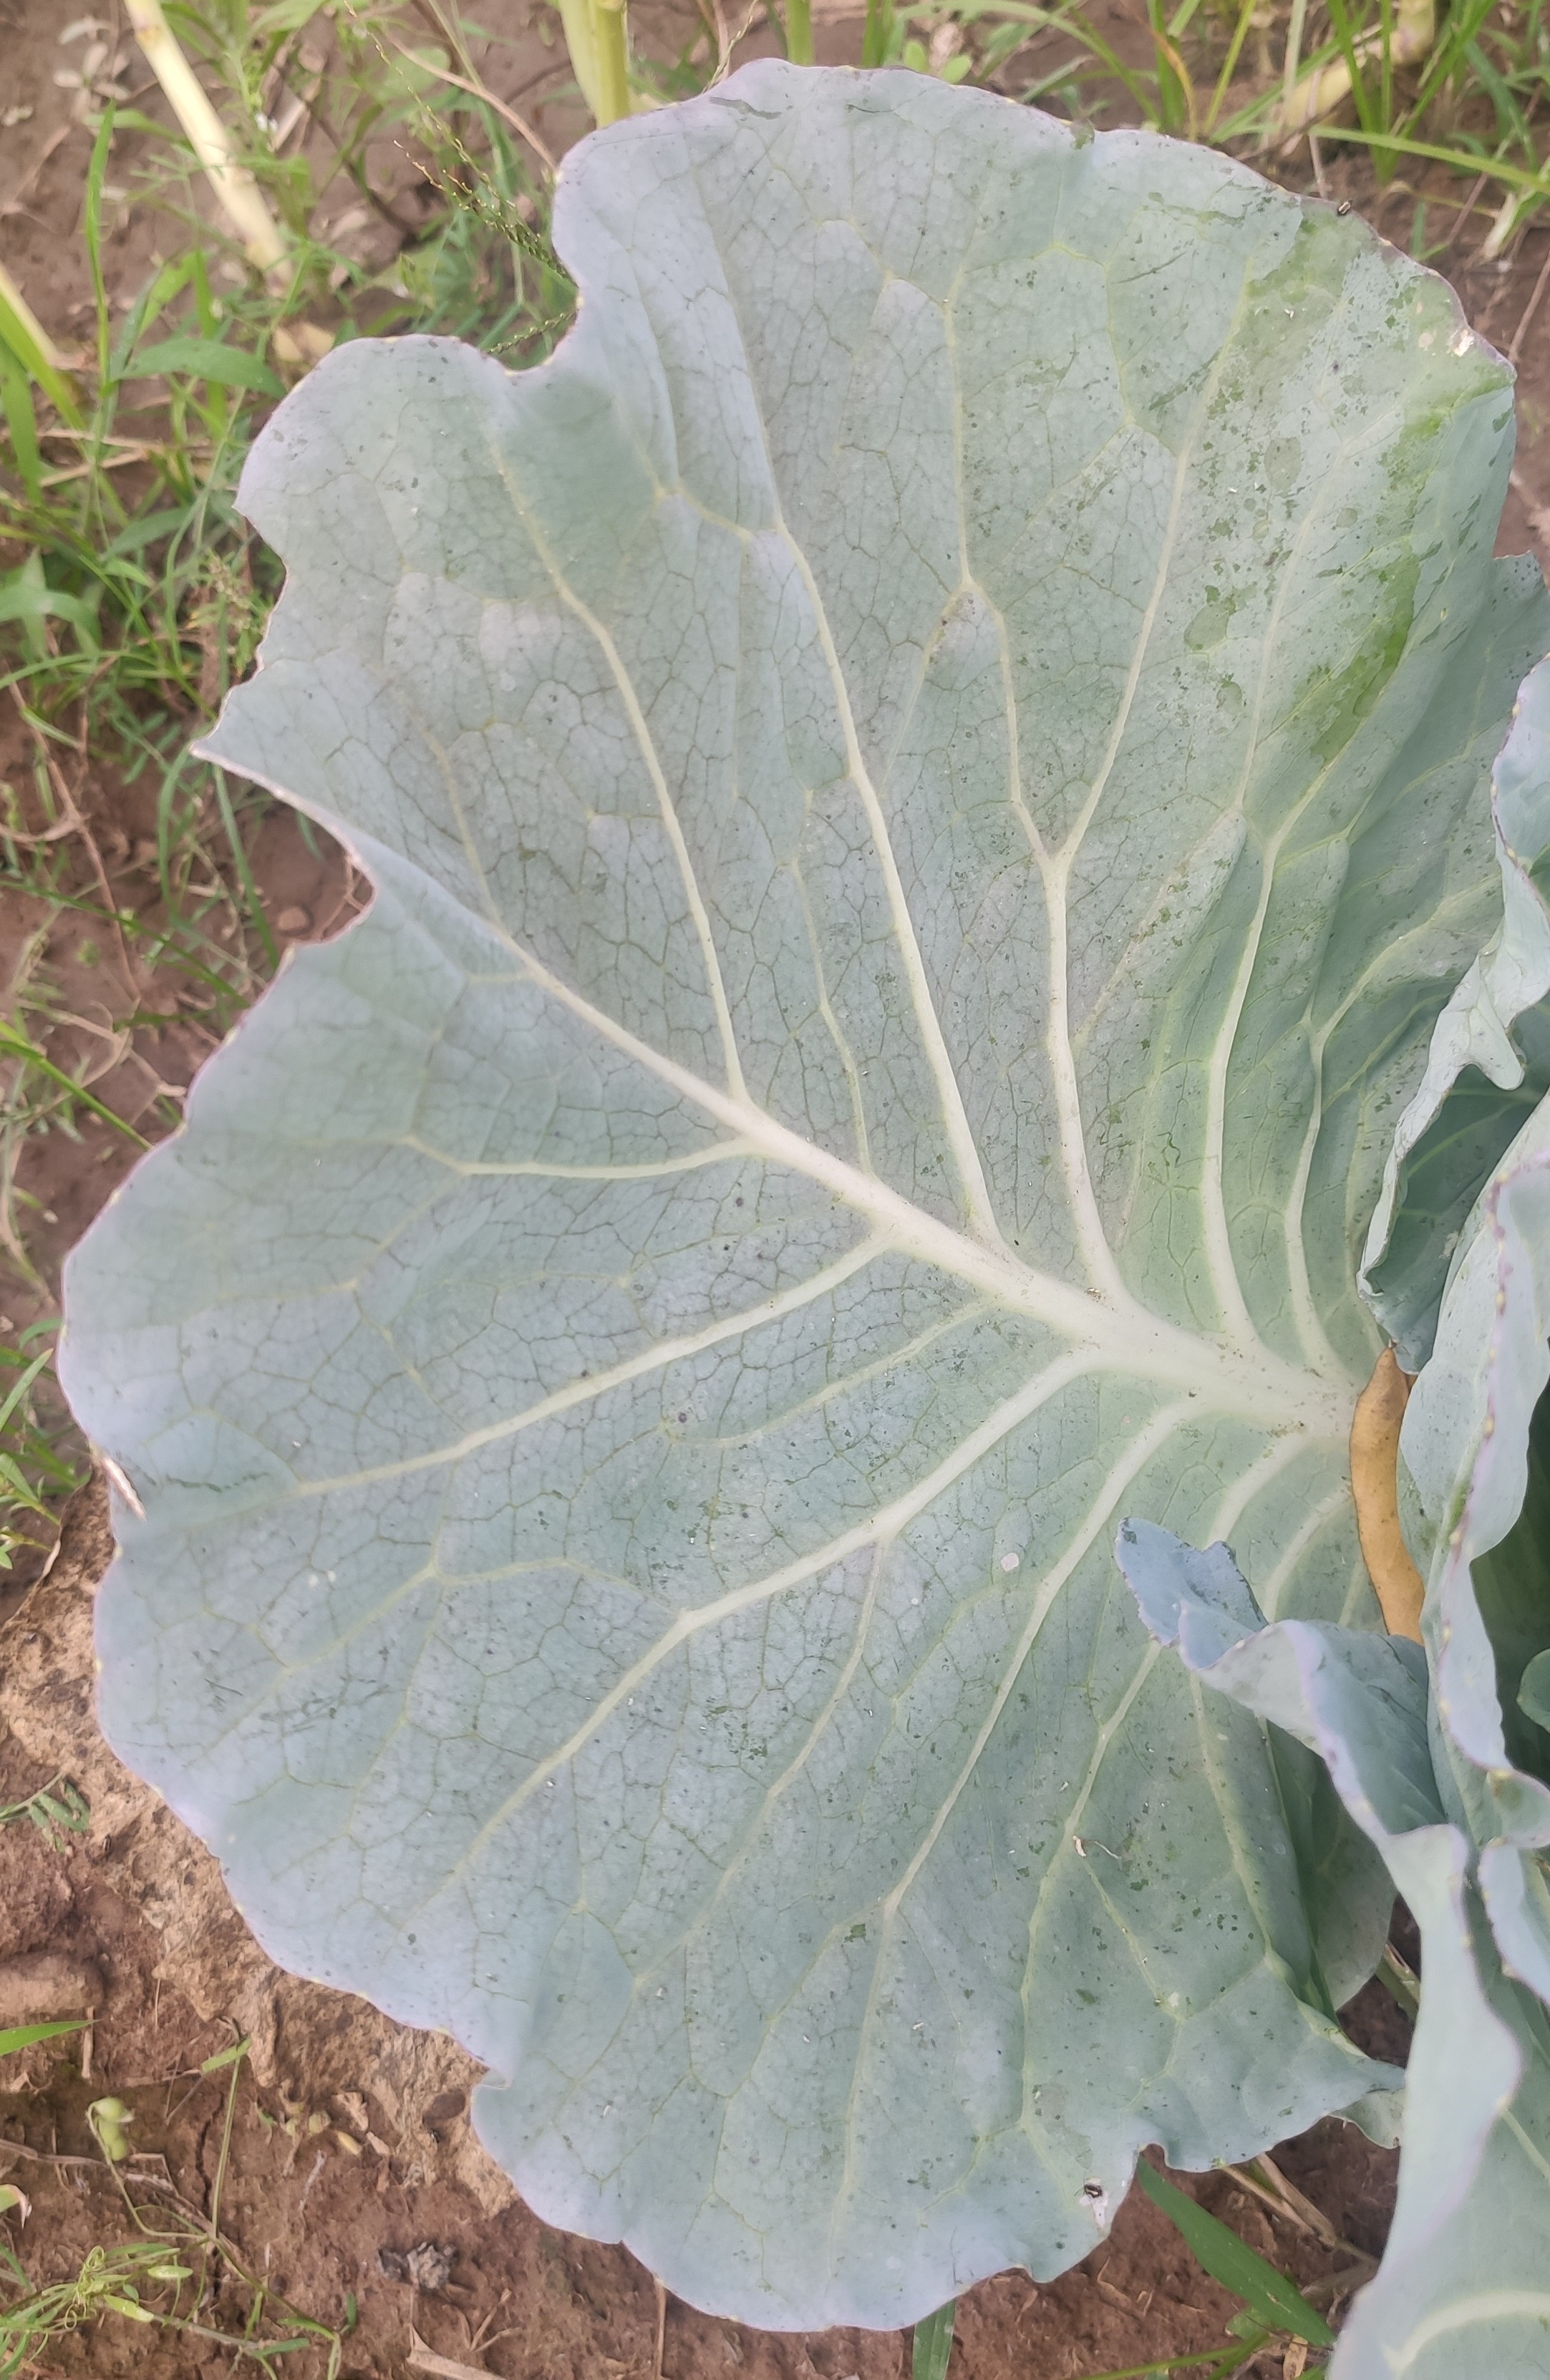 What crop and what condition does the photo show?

cabbage, healthy
